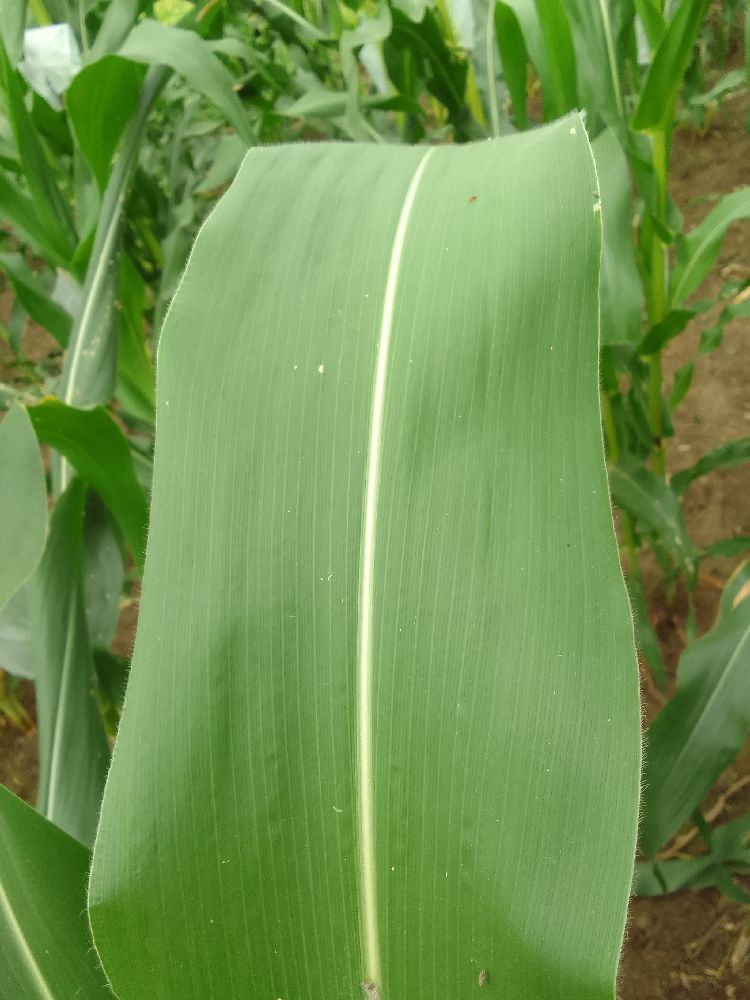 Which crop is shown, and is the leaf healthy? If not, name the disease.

maize, healthy
